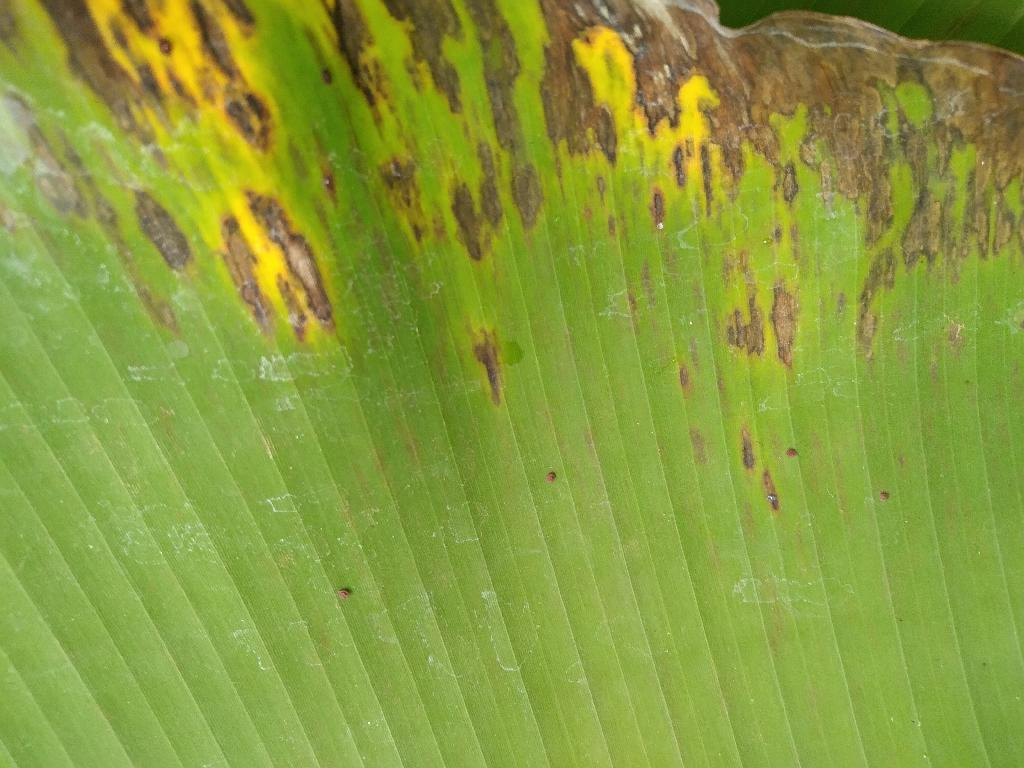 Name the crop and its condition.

banana, black sigatoka
